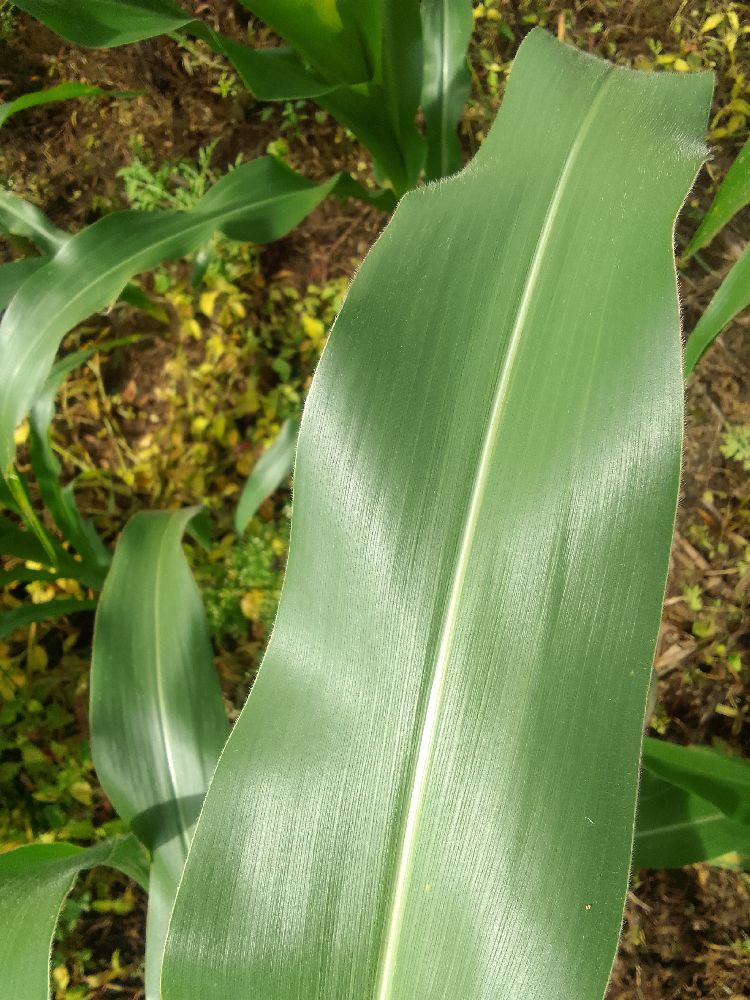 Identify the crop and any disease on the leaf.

maize, healthy
